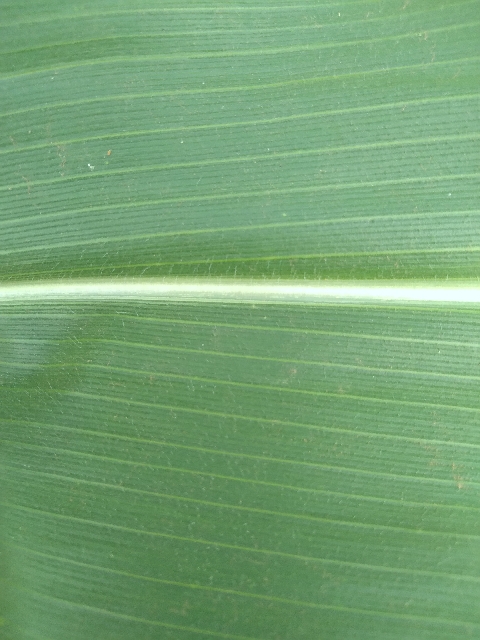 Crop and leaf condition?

maize, healthy
